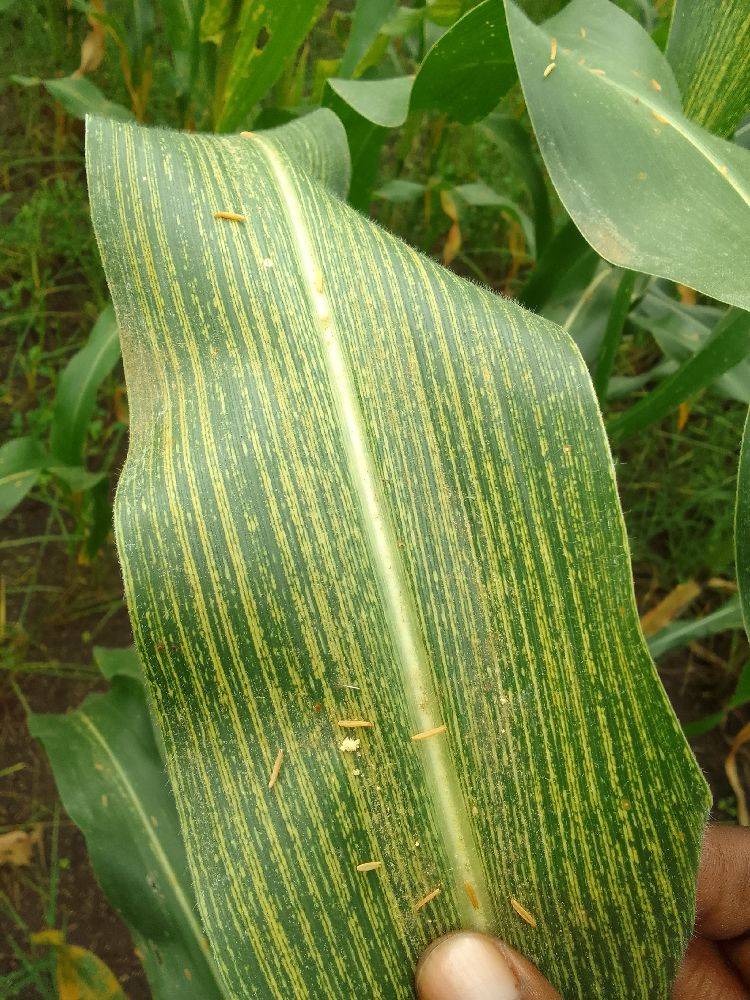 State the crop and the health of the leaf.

maize, maize streak virus
